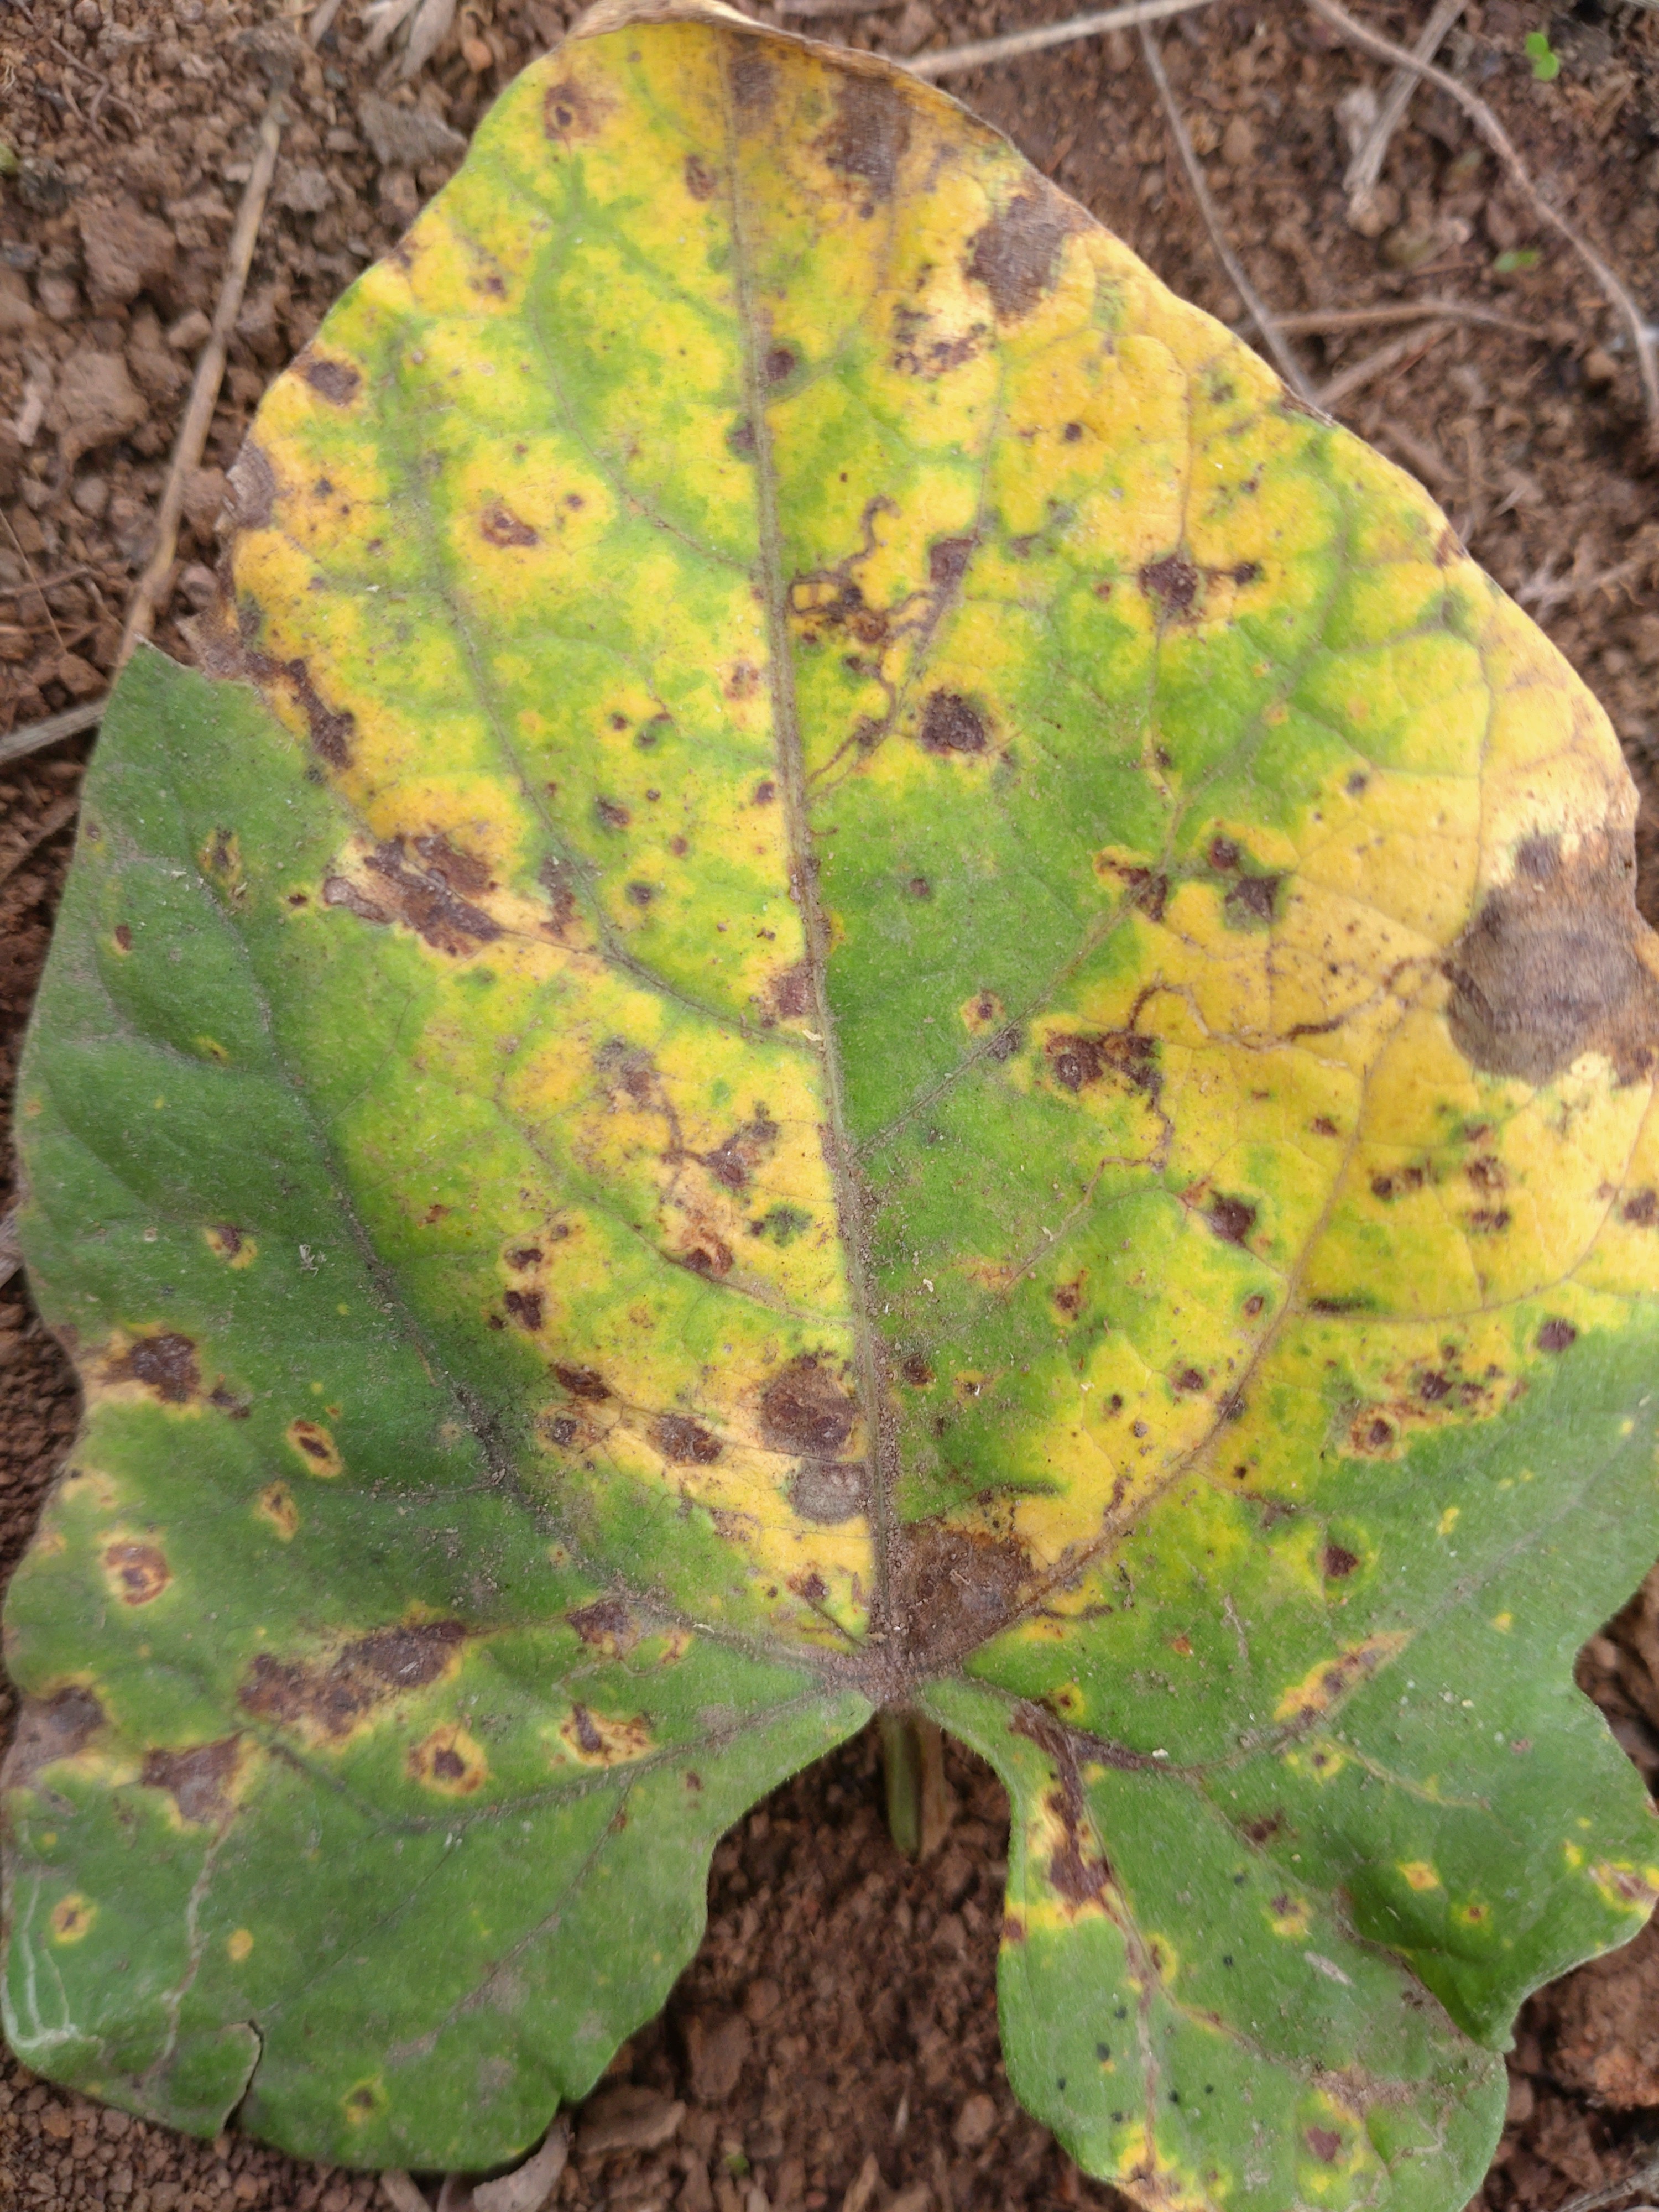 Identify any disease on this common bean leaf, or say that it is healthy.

rust
